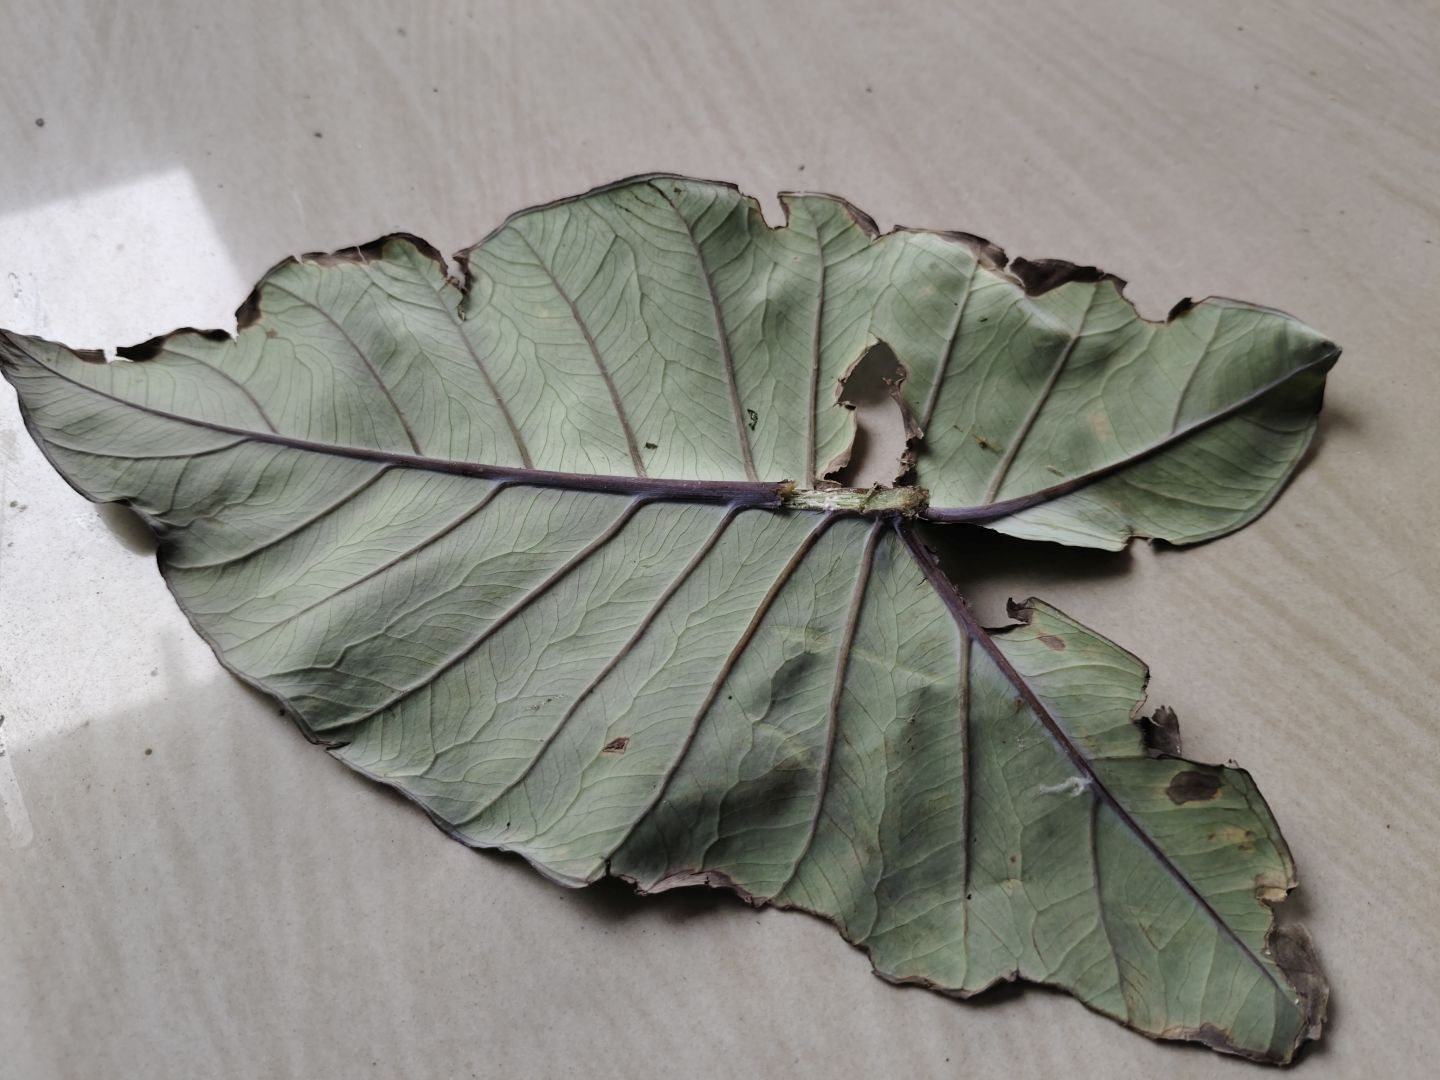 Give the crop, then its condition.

taro, leaf blight
